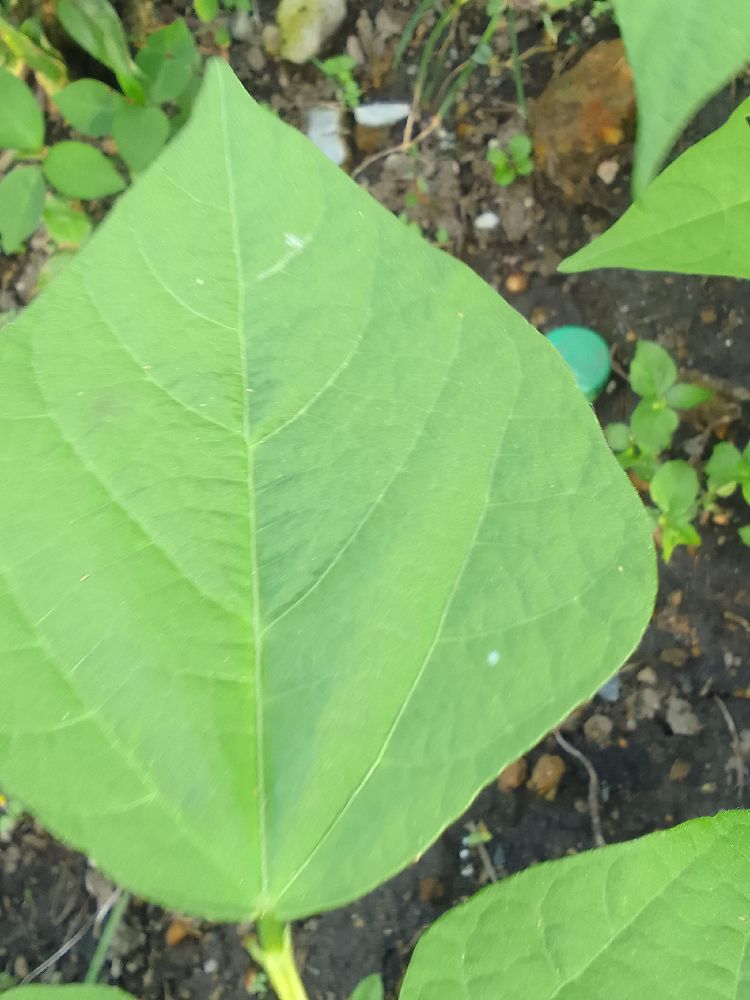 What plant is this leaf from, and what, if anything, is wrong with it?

common bean, healthy
